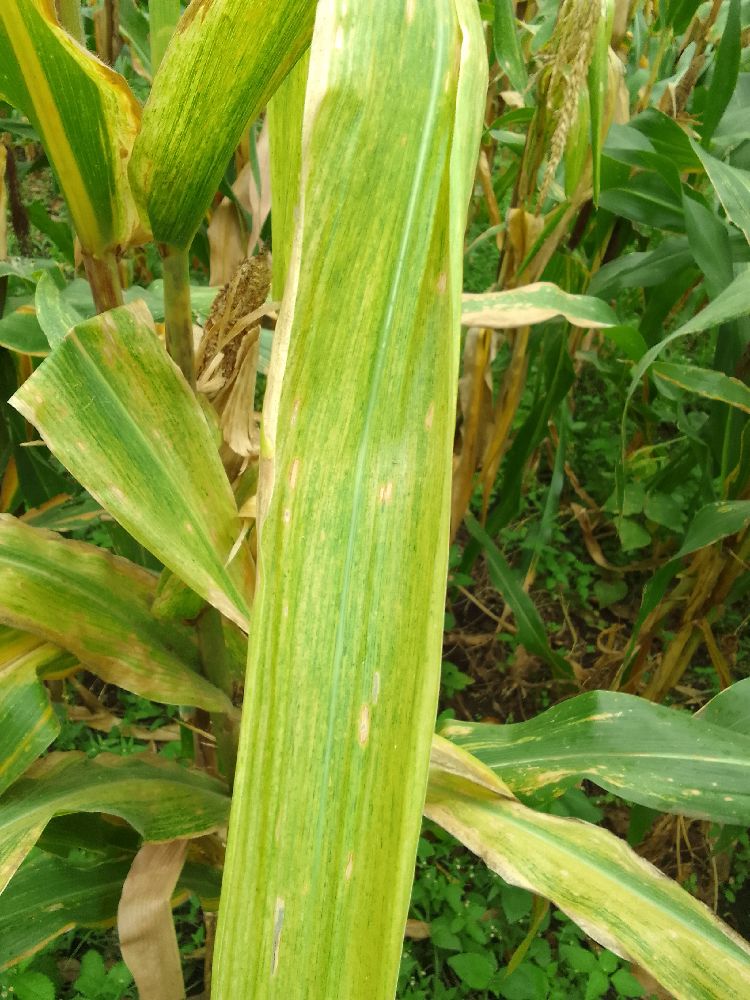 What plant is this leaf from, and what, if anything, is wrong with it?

maize, maize lethal necrosis
